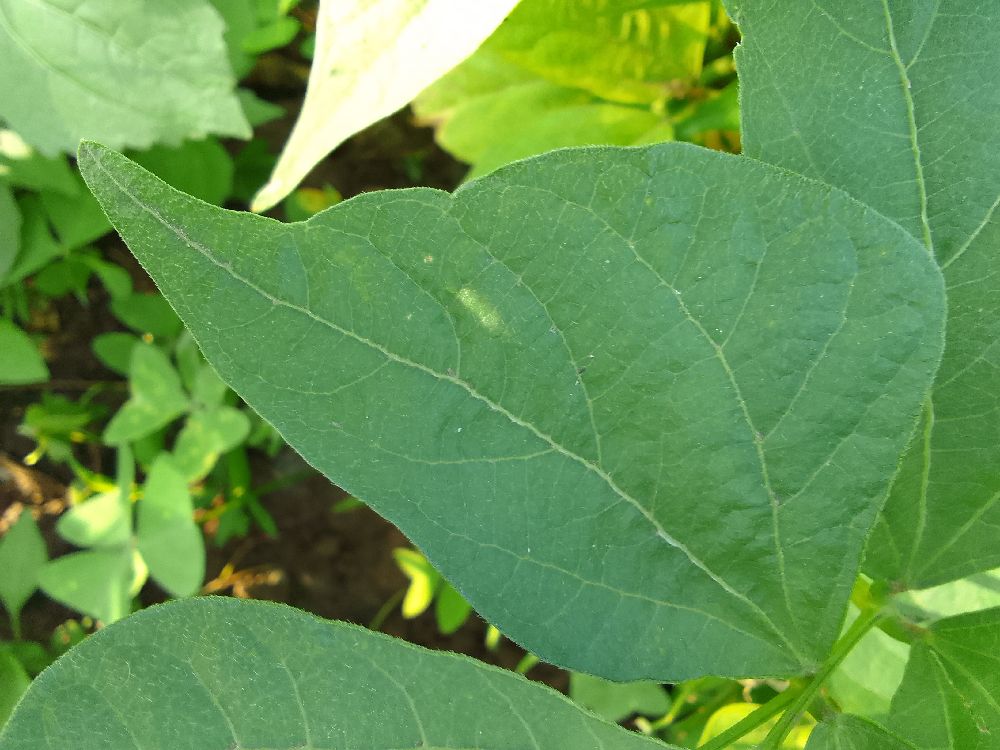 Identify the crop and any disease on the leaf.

common bean, healthy
